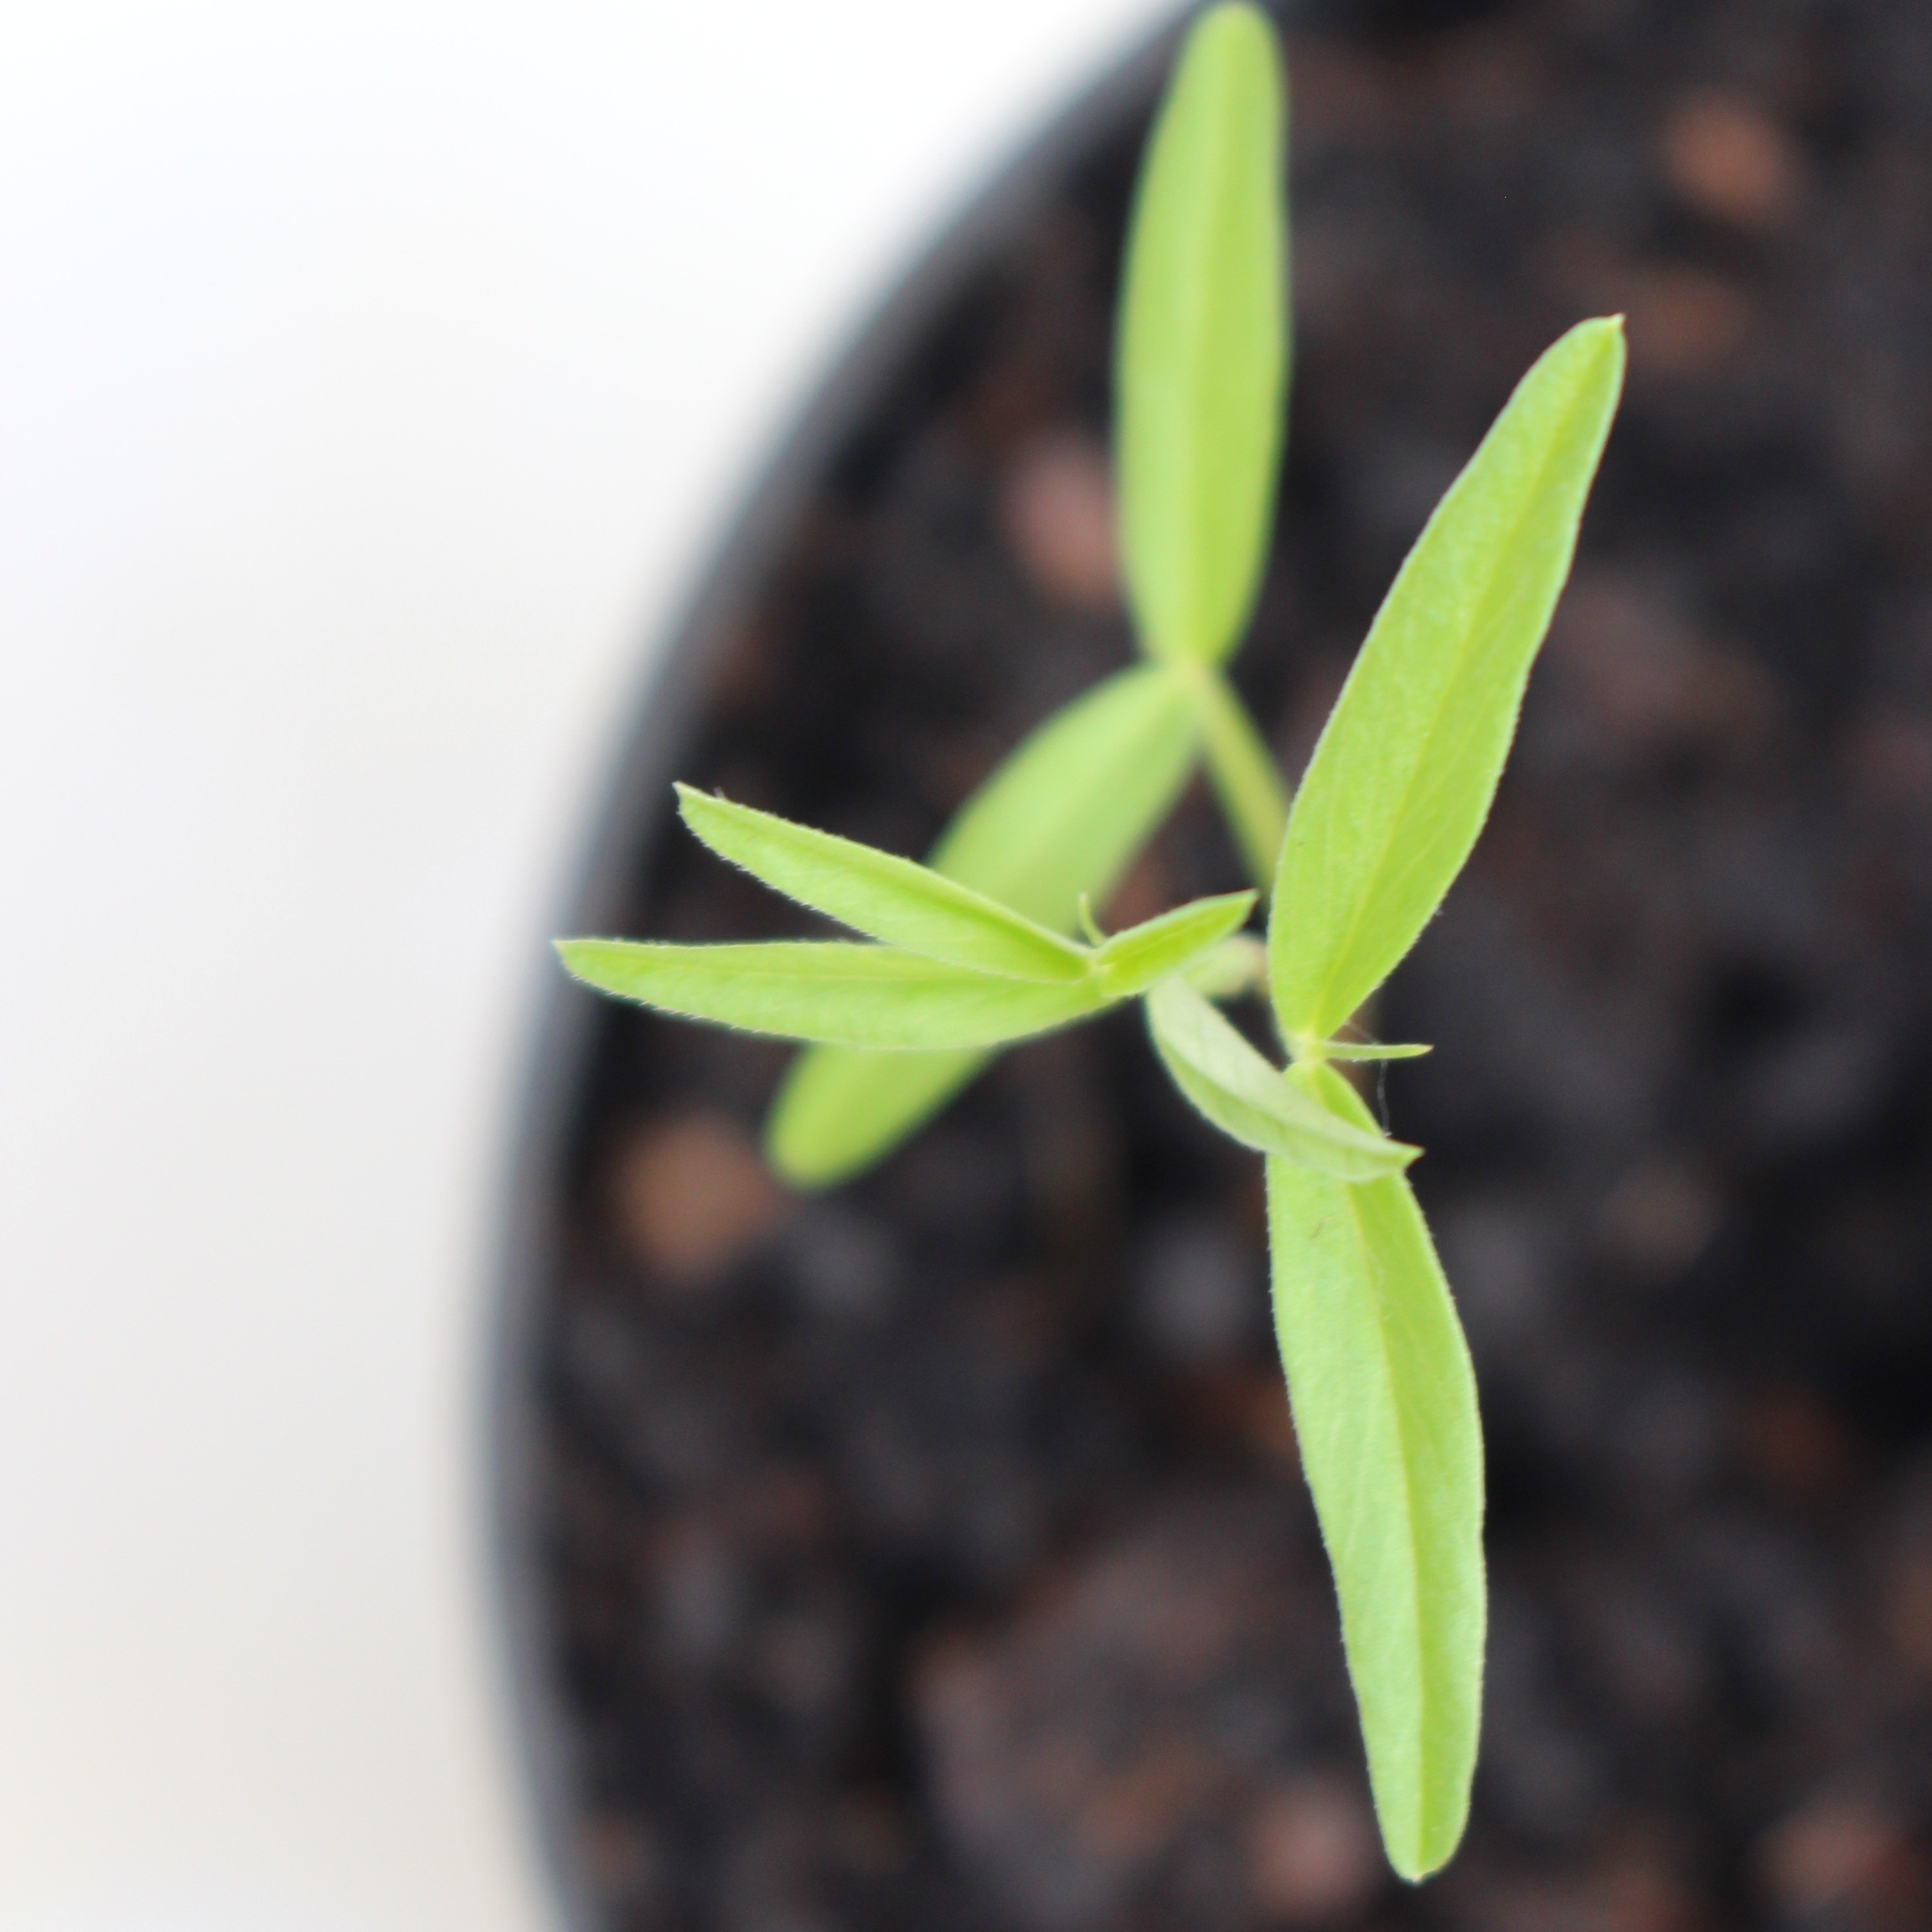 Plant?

Vicia sativa
